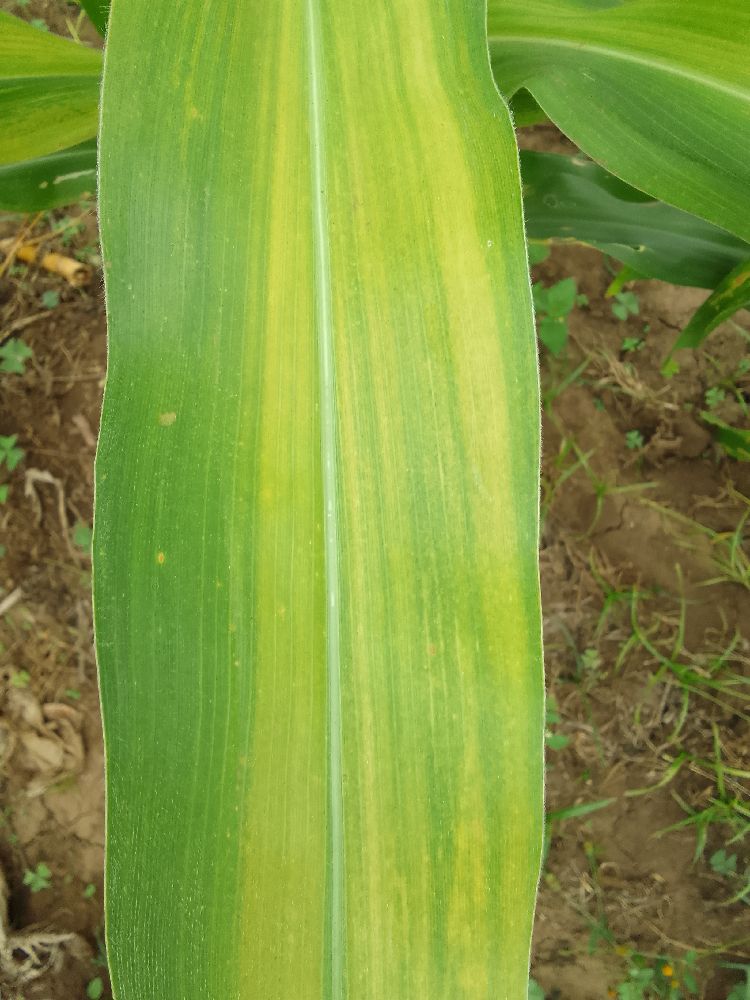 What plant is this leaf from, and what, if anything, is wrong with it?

maize, maize lethal necrosis
